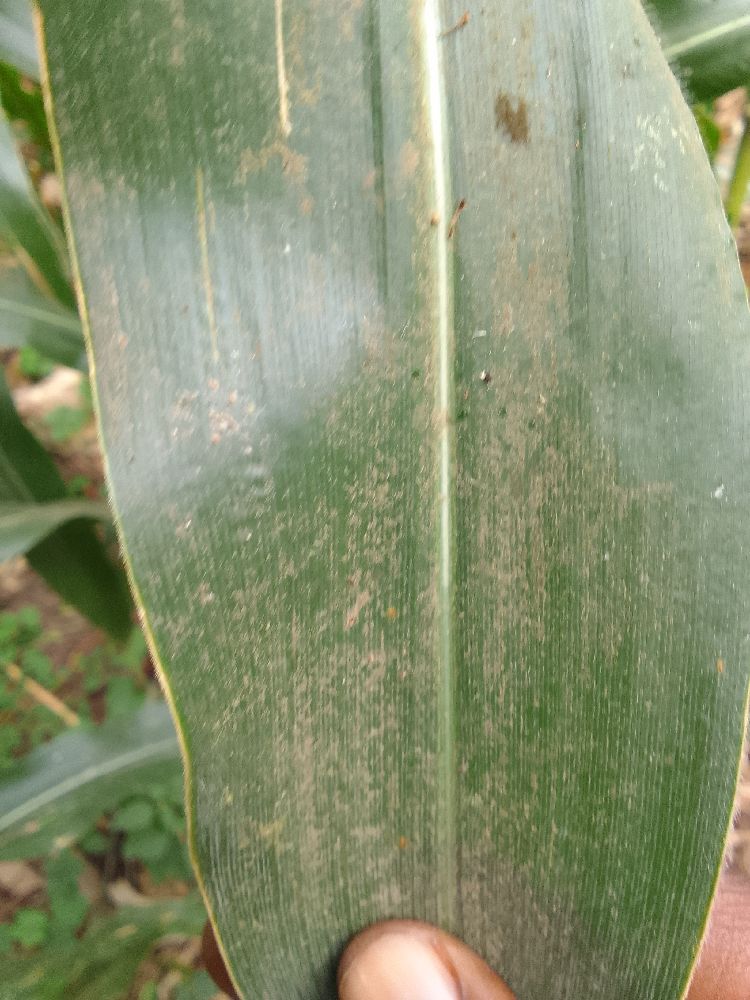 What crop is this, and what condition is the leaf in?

maize, healthy
